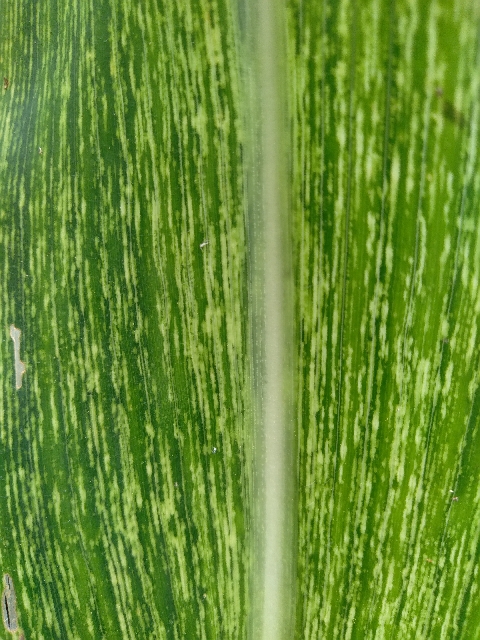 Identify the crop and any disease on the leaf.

maize, maize streak virus
